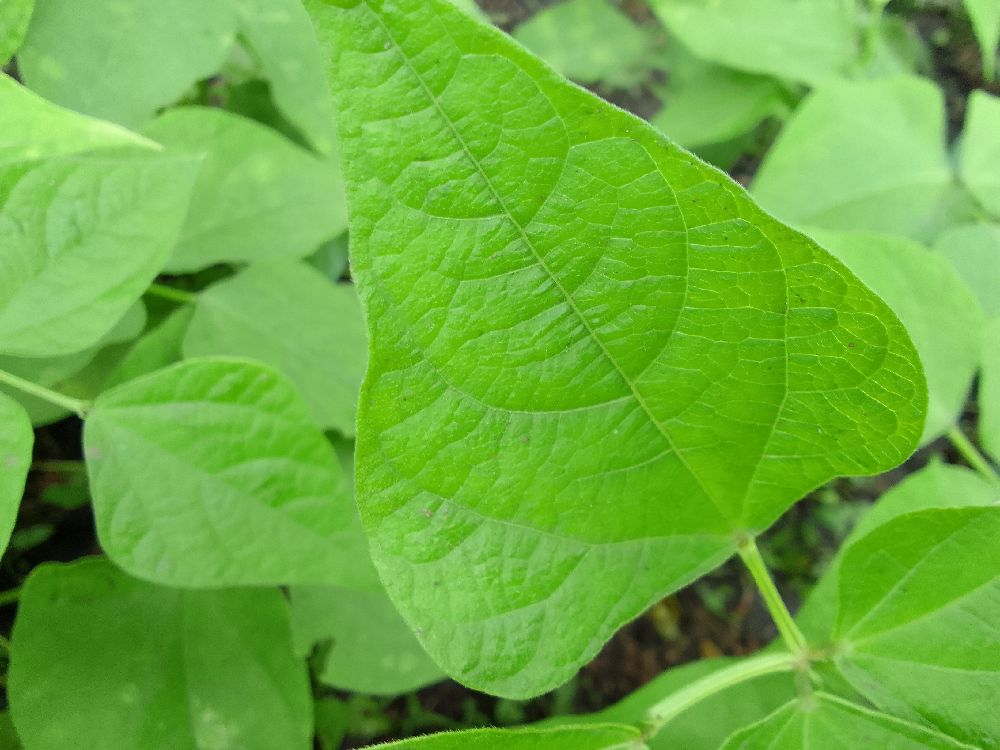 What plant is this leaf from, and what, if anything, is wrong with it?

common bean, healthy
